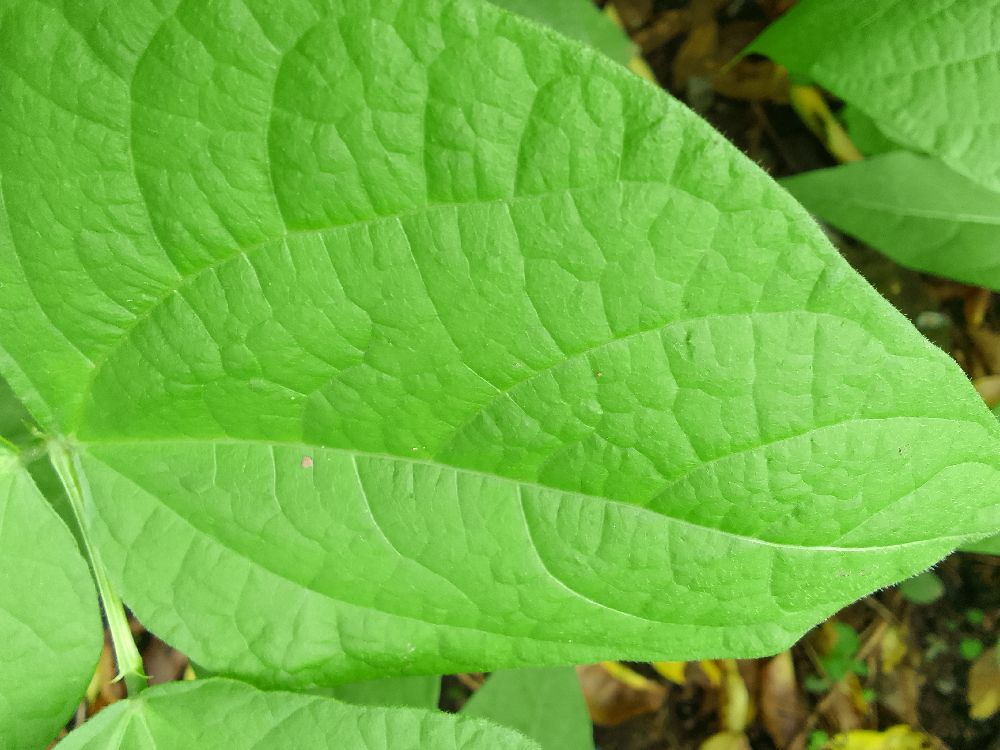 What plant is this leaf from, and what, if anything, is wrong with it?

common bean, healthy
